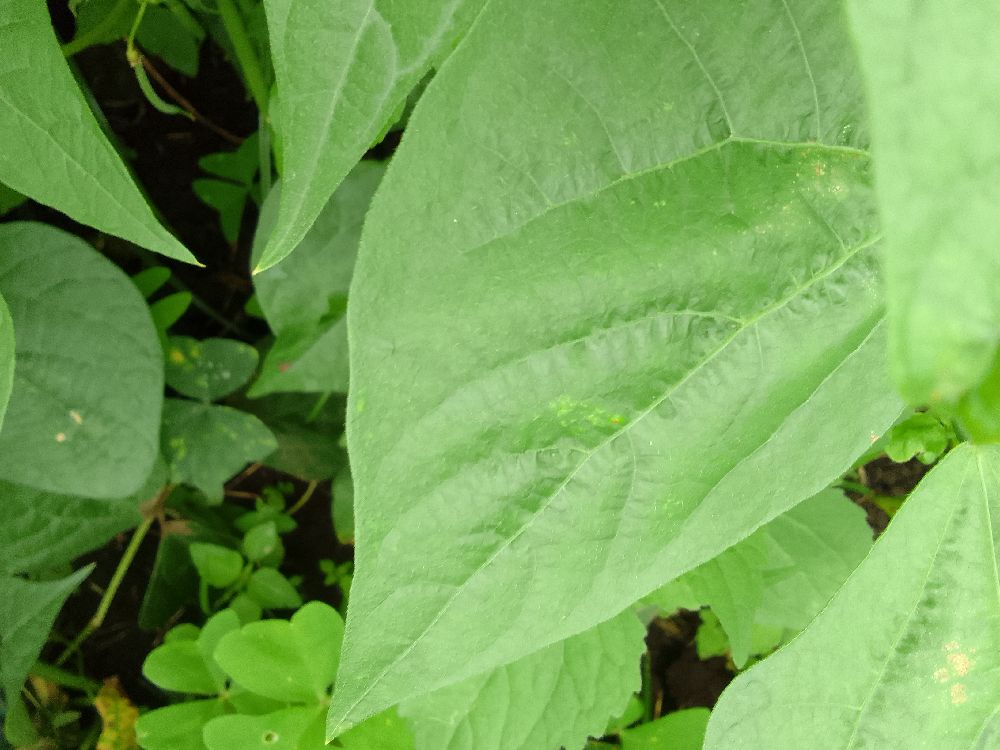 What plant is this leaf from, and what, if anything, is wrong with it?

common bean, healthy
